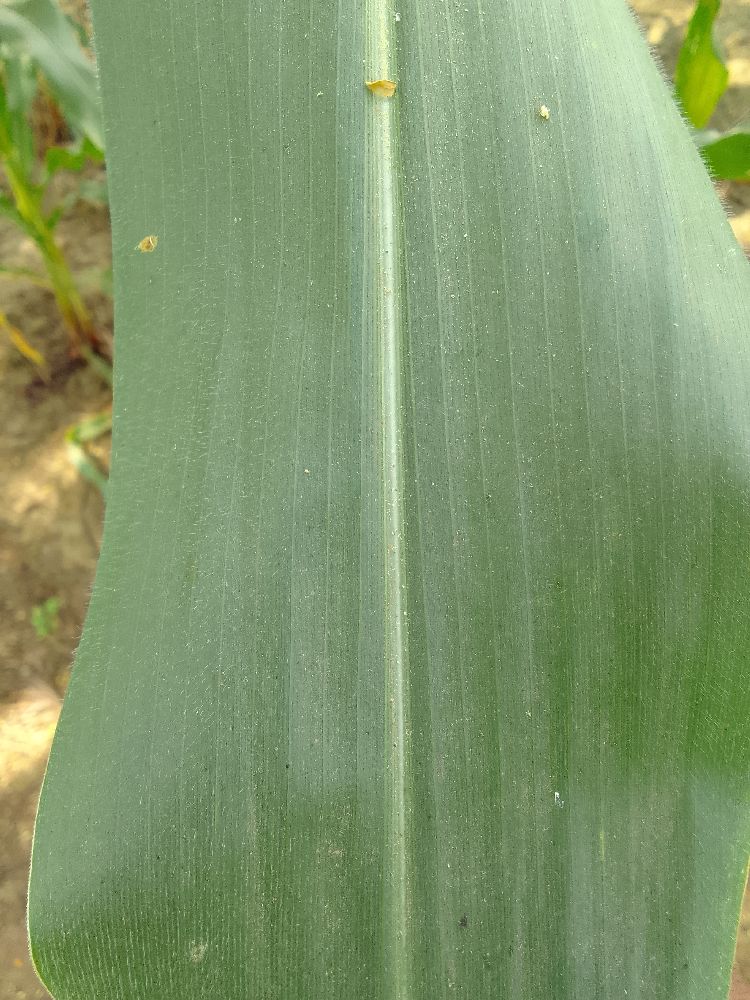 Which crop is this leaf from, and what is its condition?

maize, healthy
